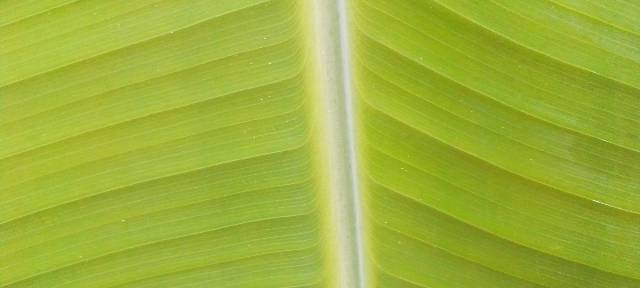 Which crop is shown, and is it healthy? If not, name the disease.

banana, healthy
